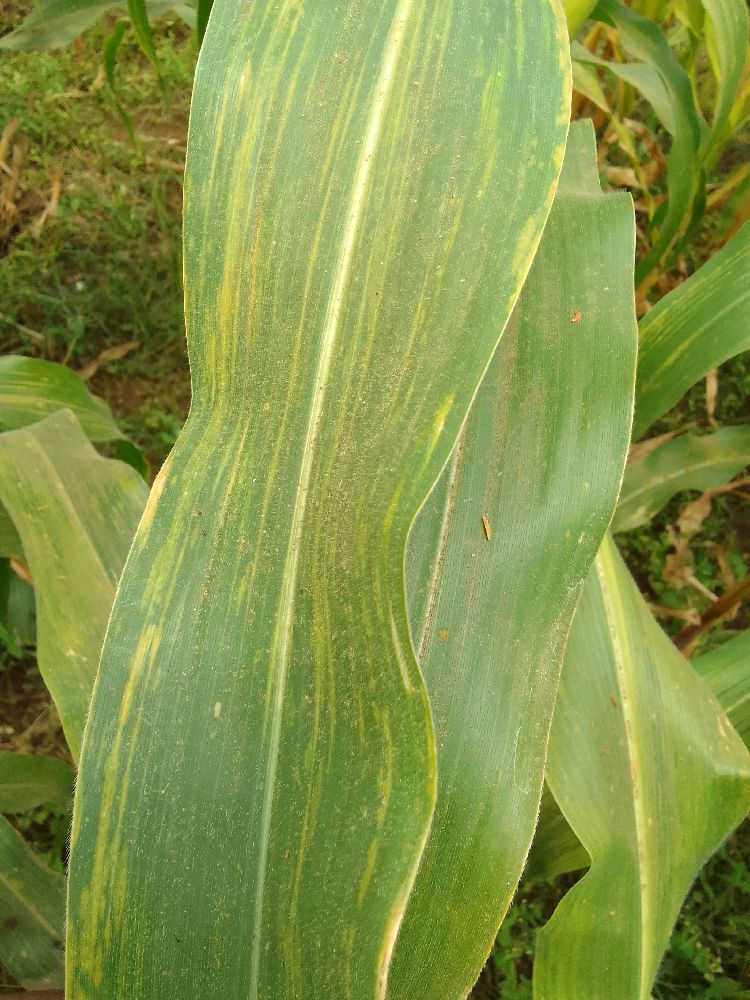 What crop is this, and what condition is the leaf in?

maize, maize lethal necrosis
